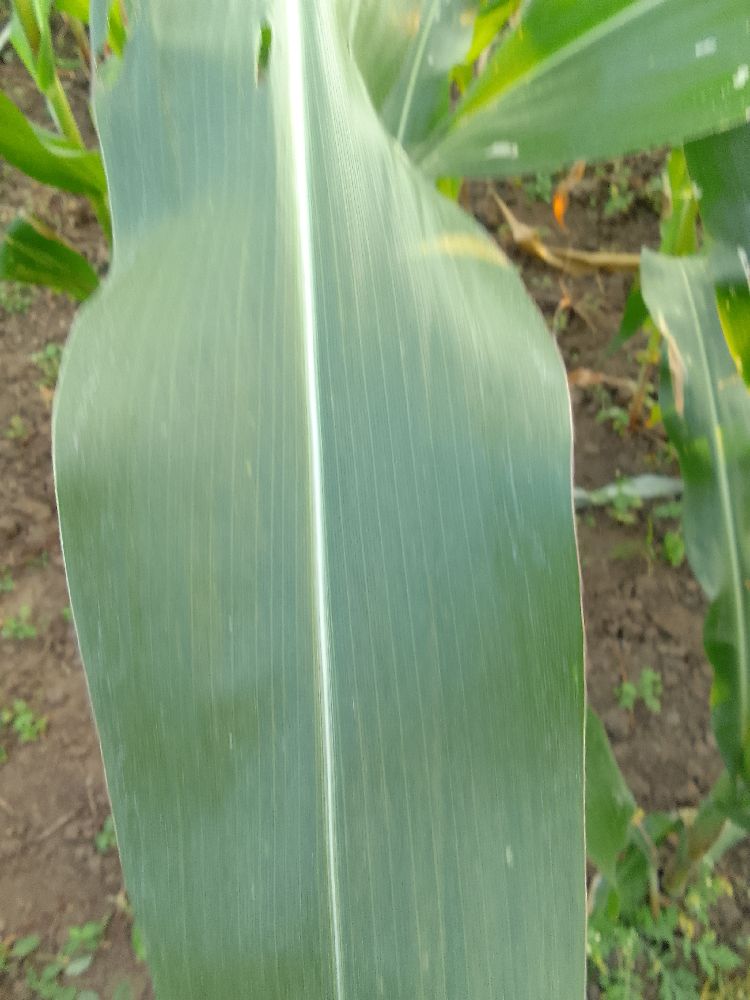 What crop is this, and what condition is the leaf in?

maize, healthy
